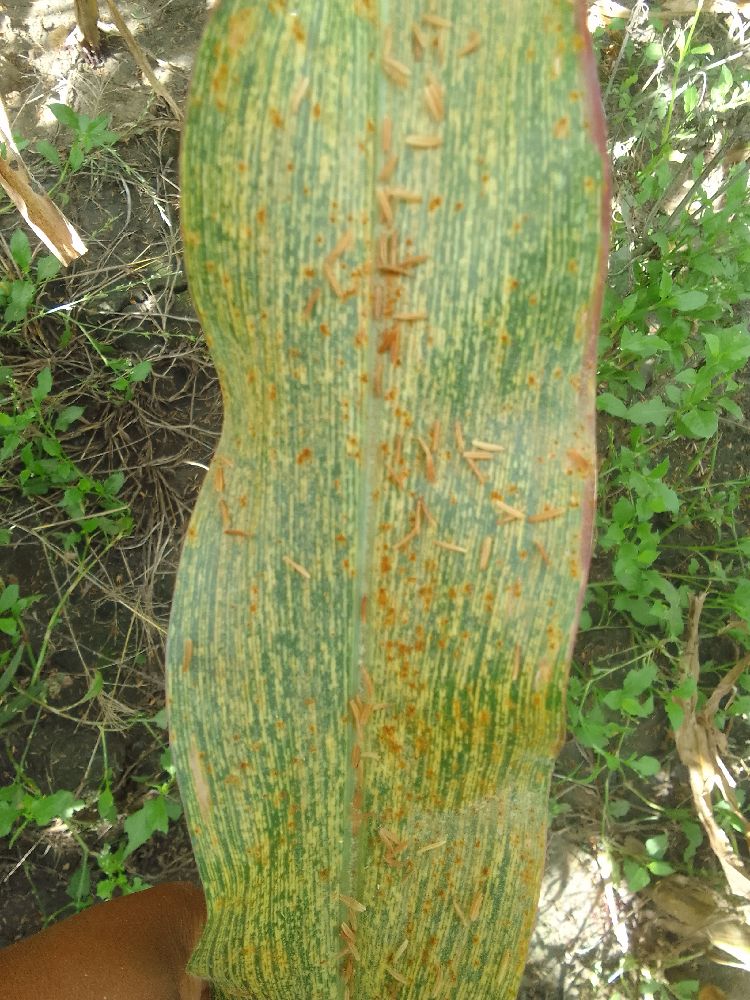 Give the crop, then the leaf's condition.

maize, maize streak virus
